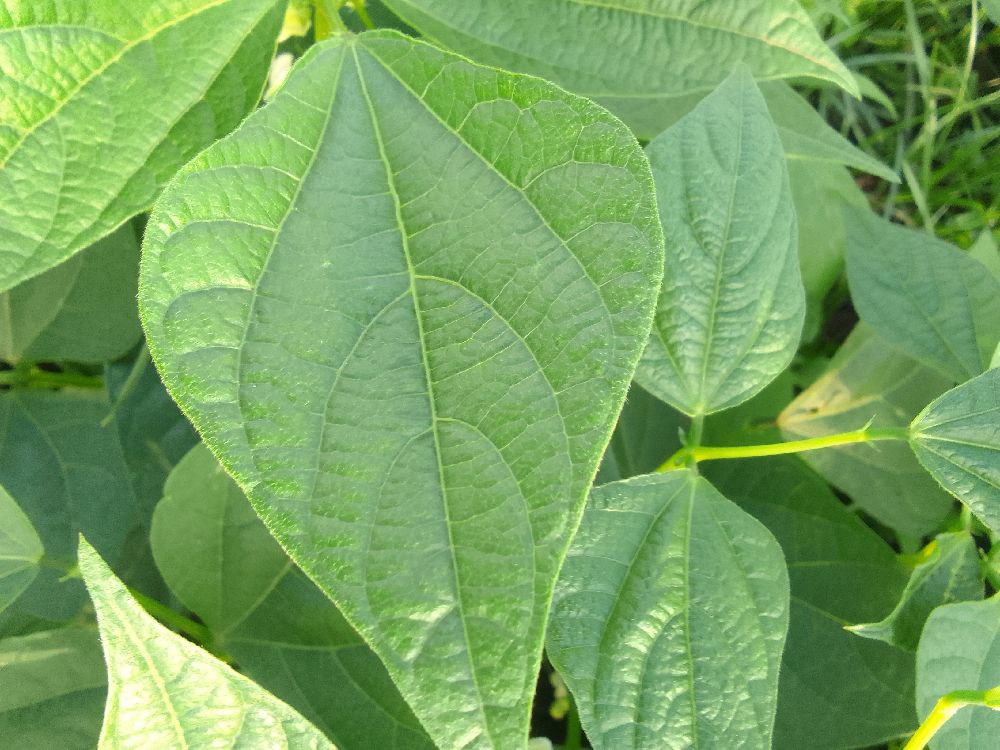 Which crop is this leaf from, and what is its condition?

common bean, healthy
